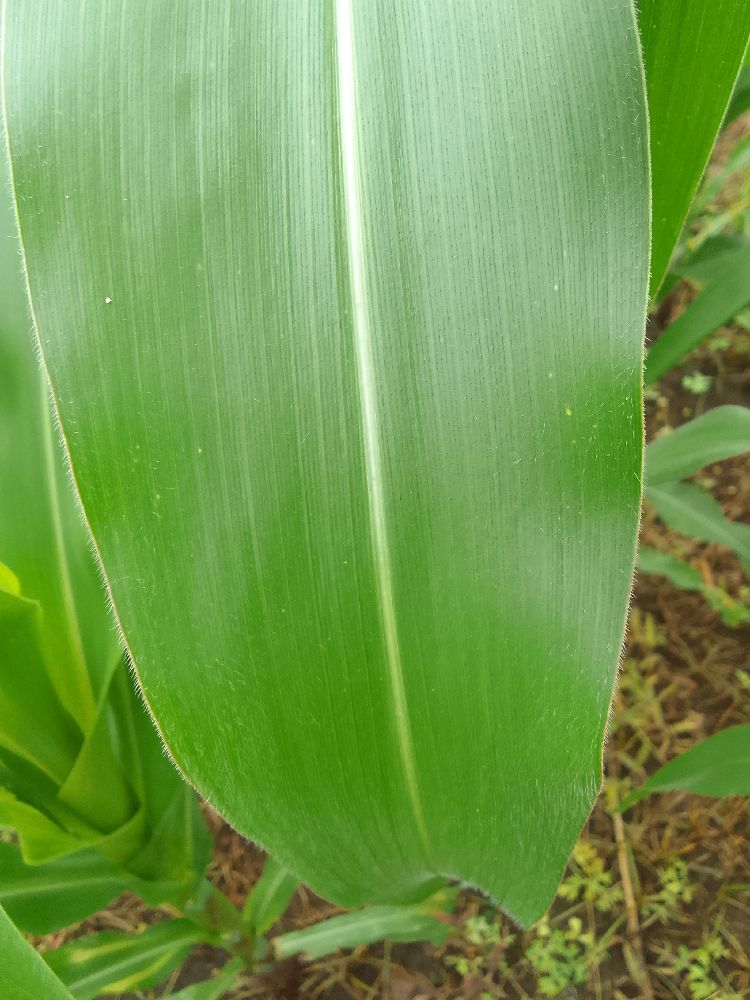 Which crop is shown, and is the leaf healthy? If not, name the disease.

maize, healthy
